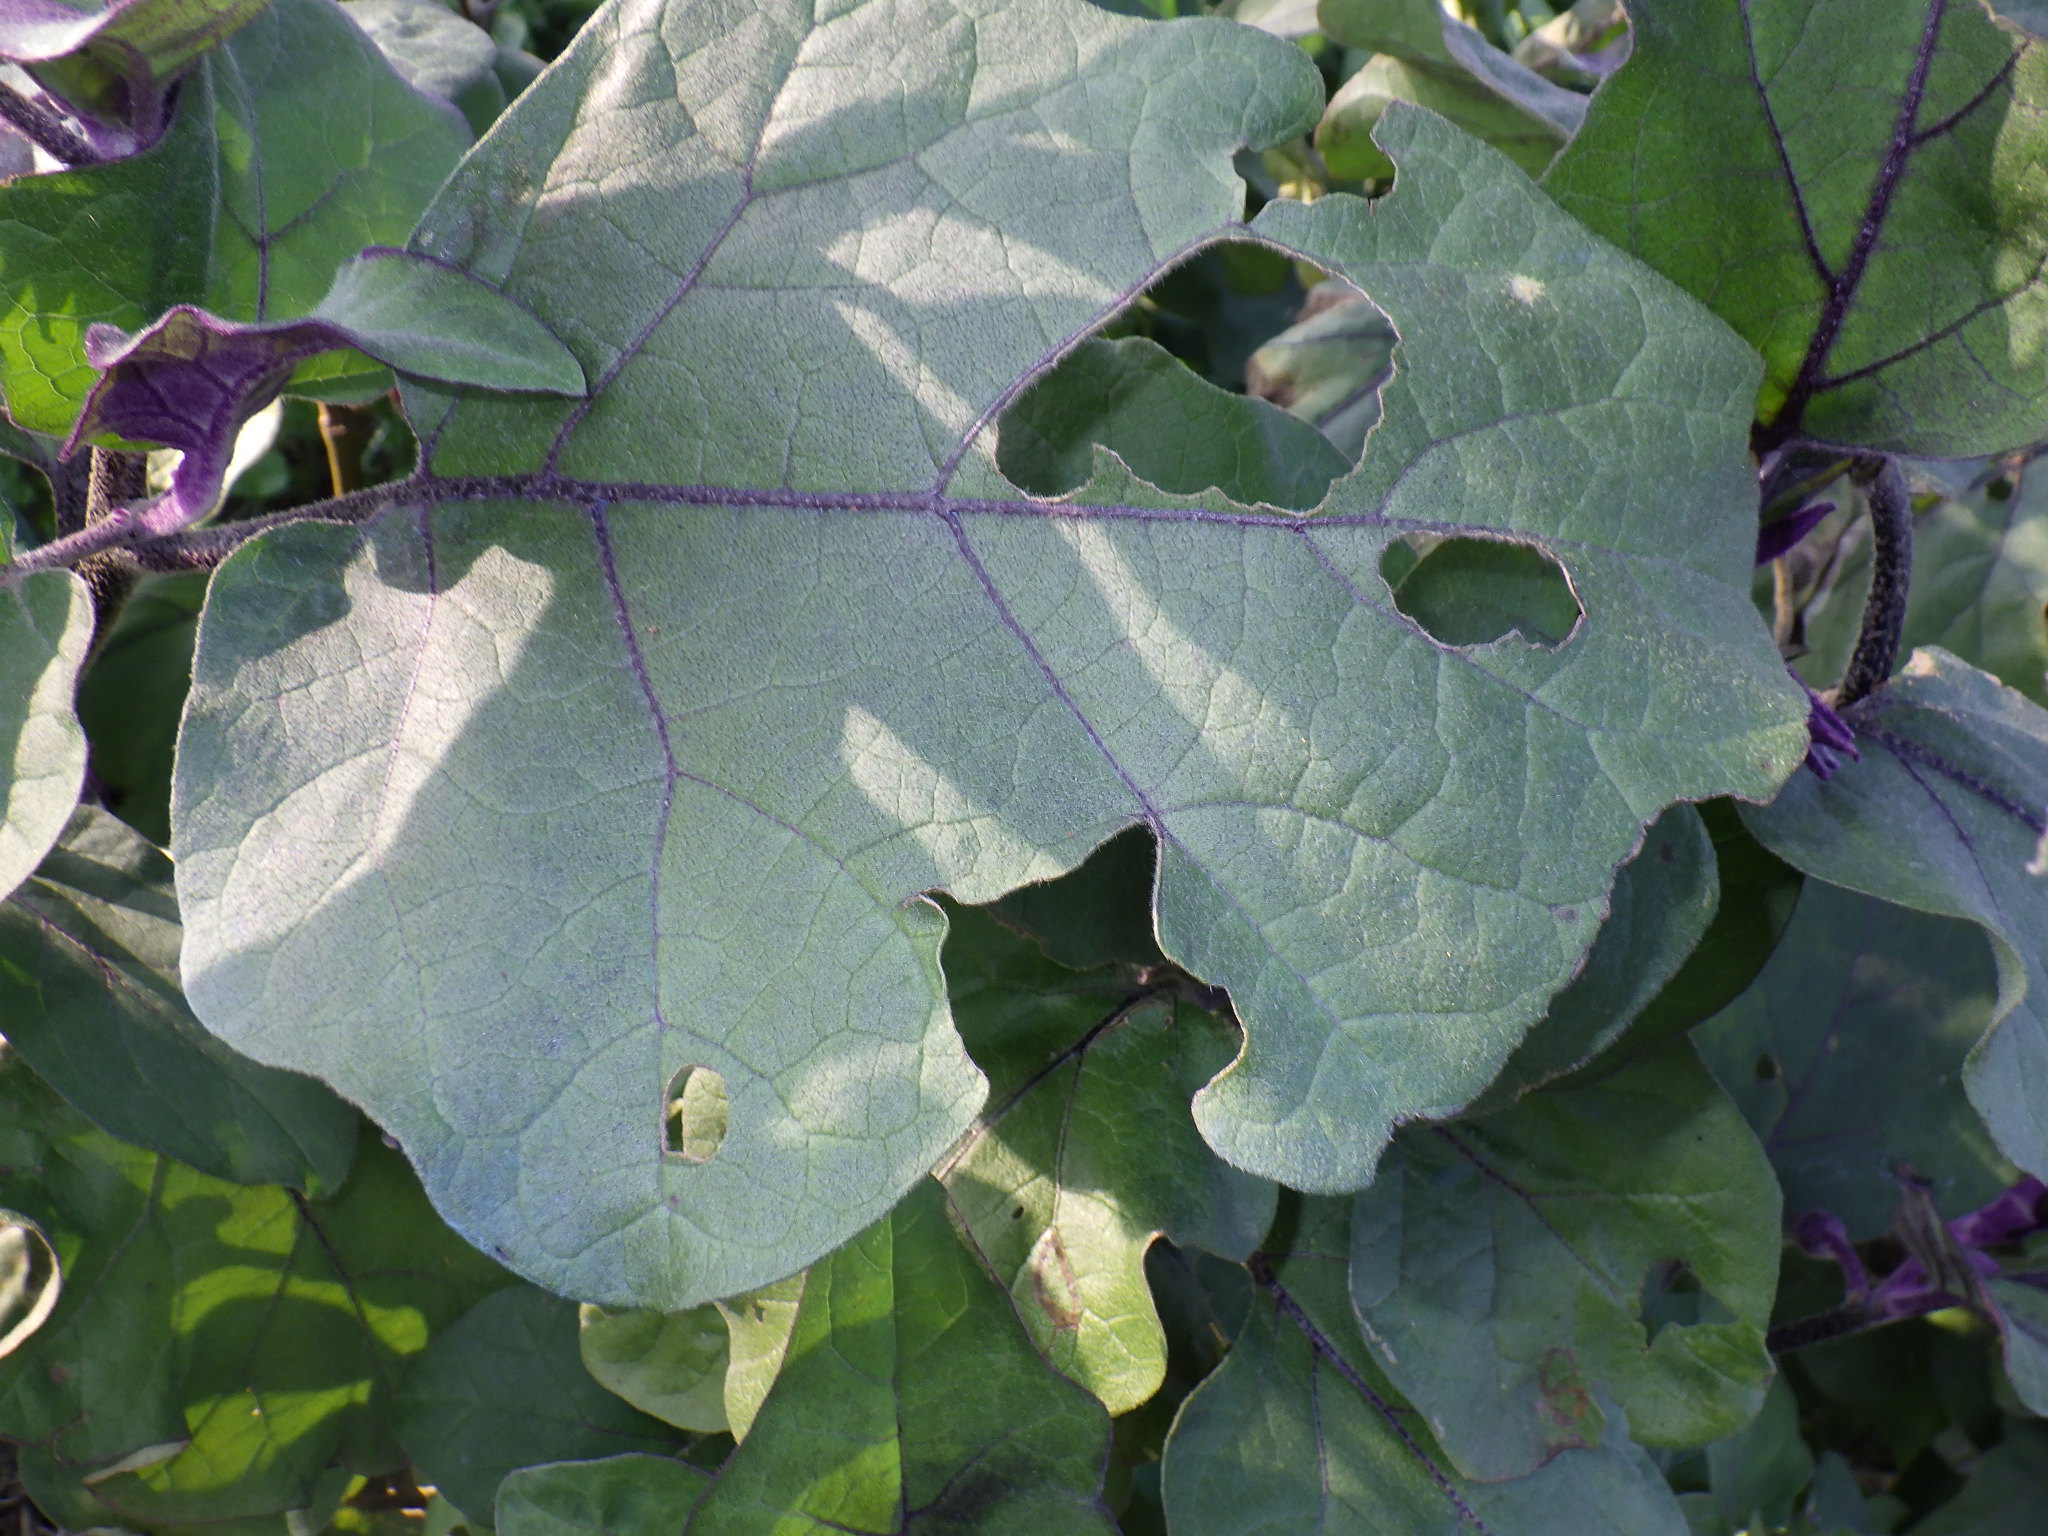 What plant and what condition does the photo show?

aubergine, phytophagous
